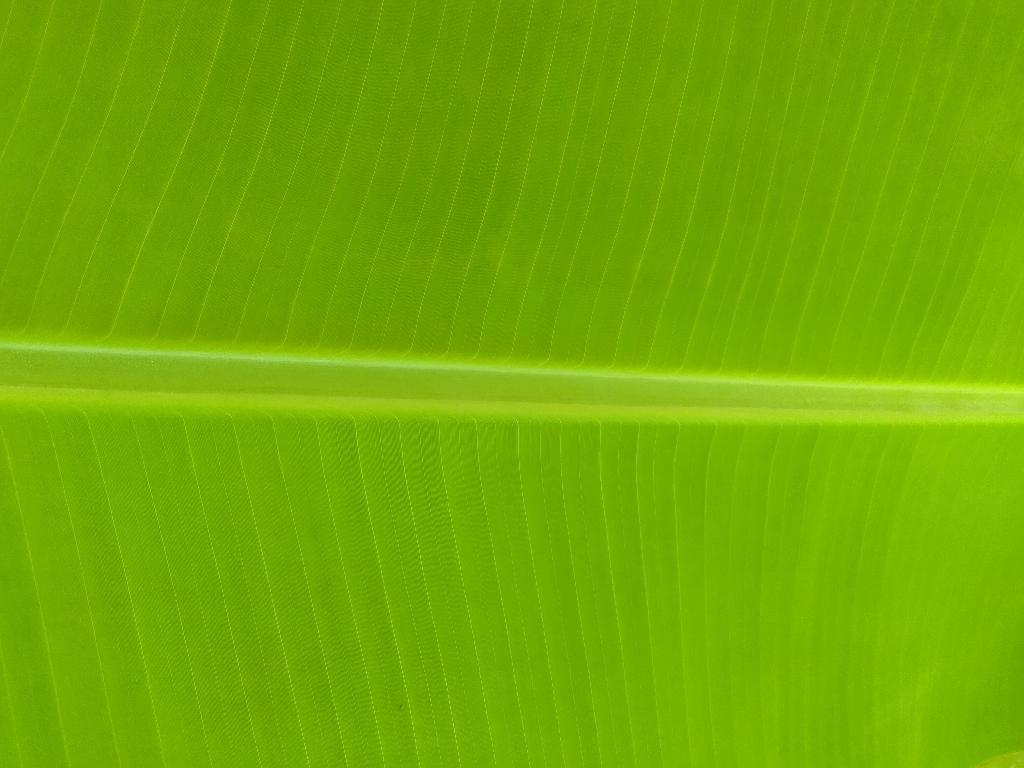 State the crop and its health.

banana, healthy
